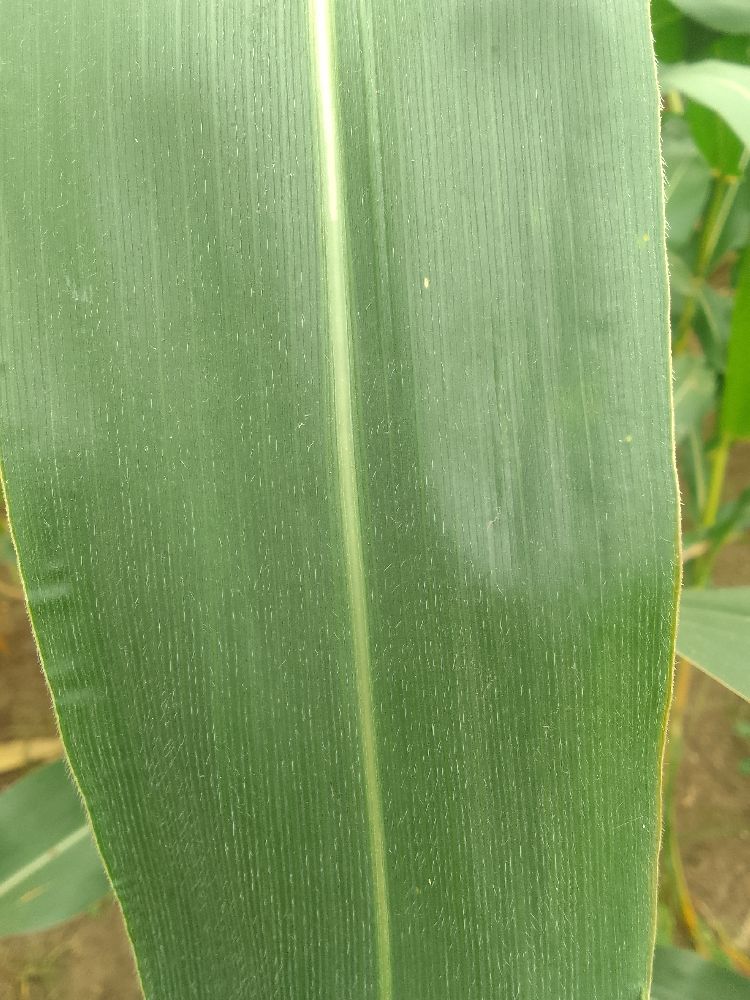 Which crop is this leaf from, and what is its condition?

maize, healthy
